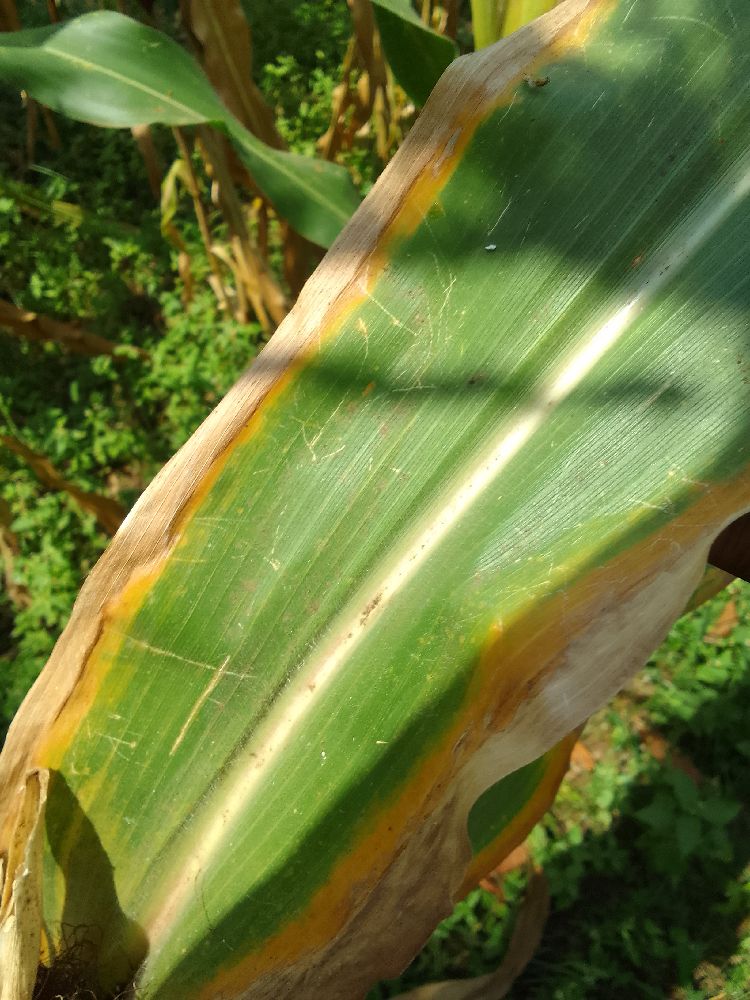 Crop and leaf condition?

maize, maize lethal necrosis
